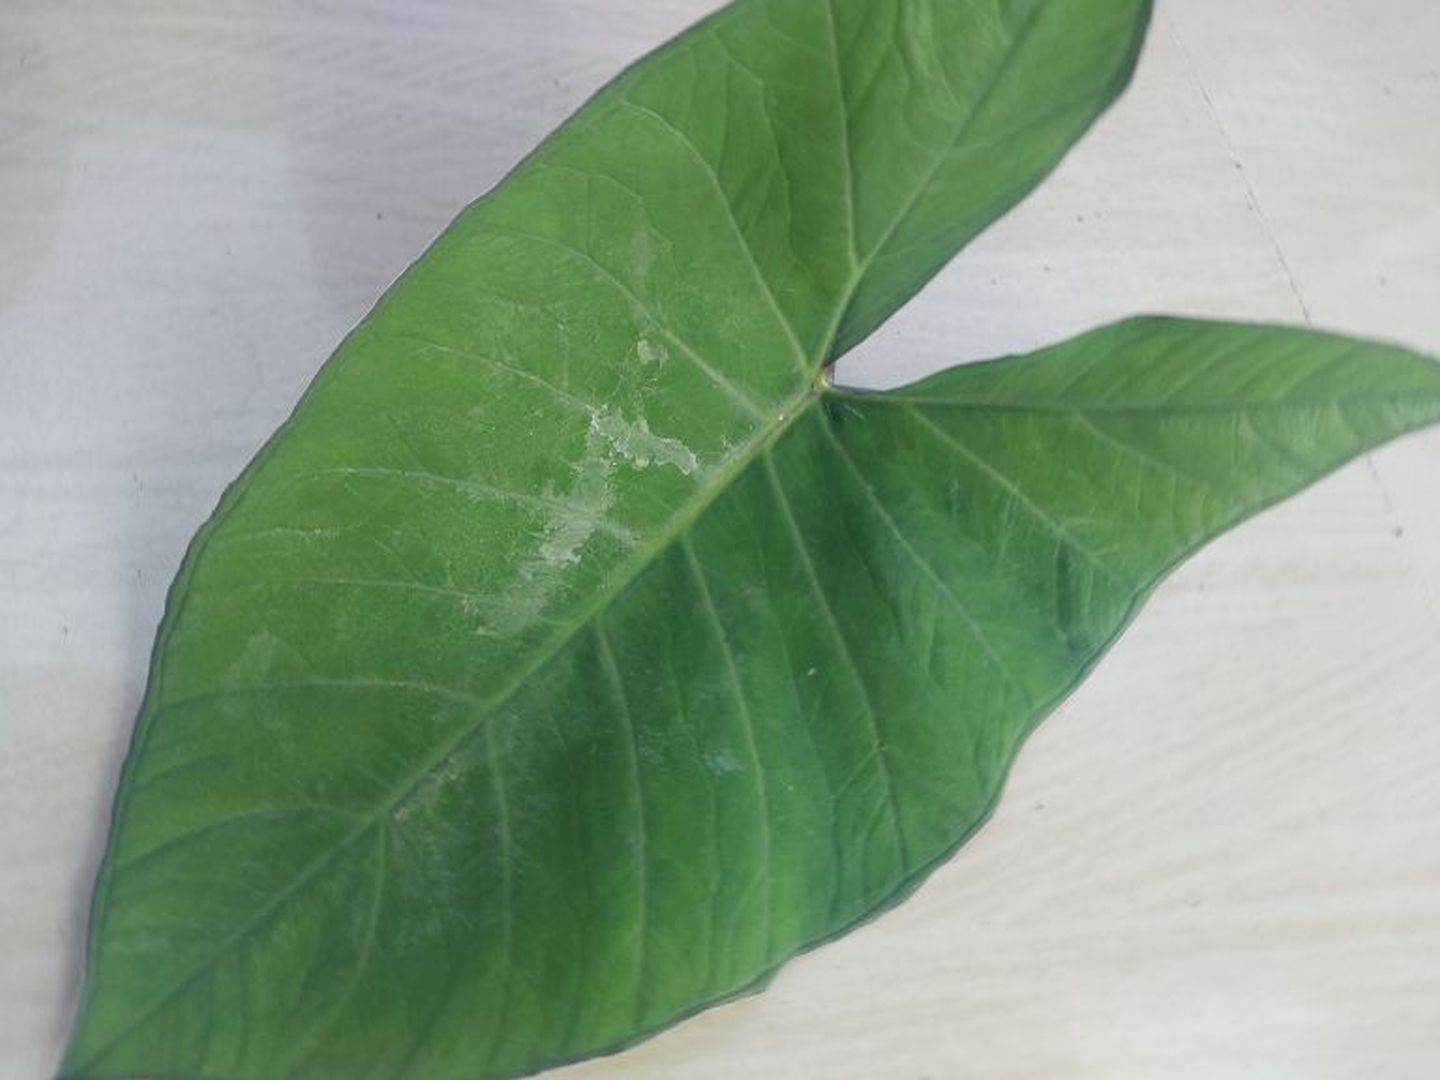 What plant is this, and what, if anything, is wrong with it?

taro, healthy
